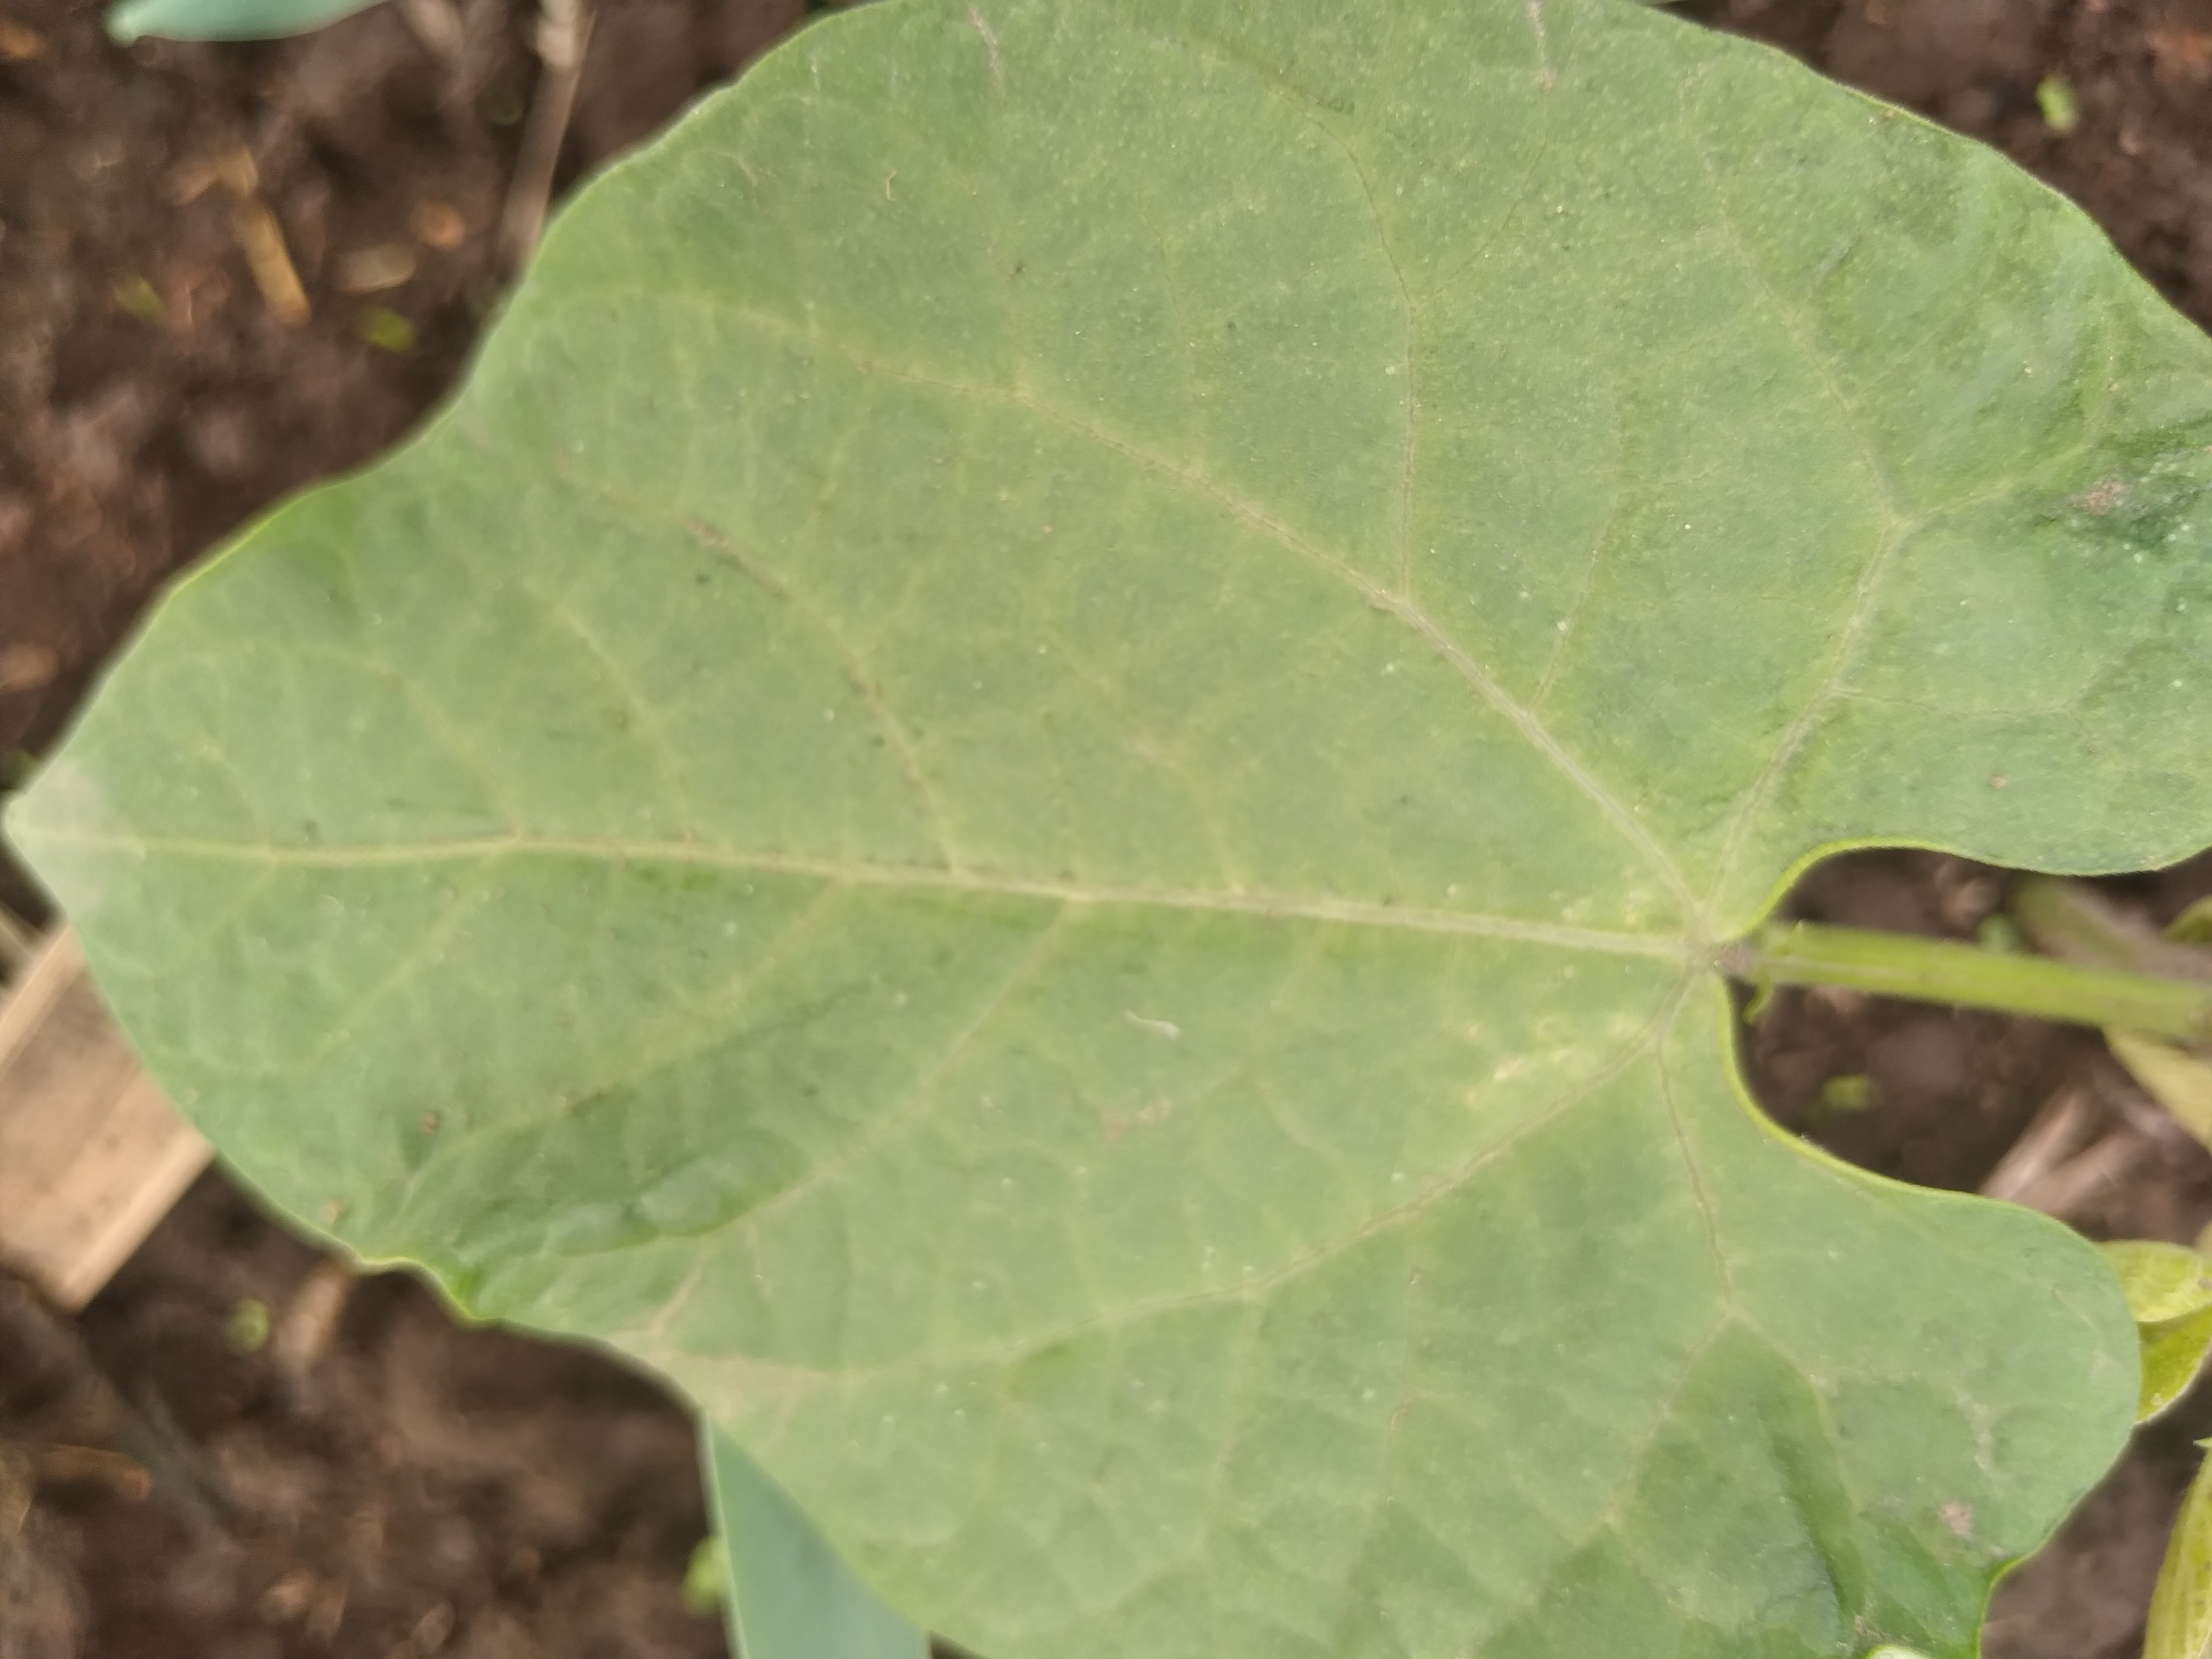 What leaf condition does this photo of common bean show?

healthy
